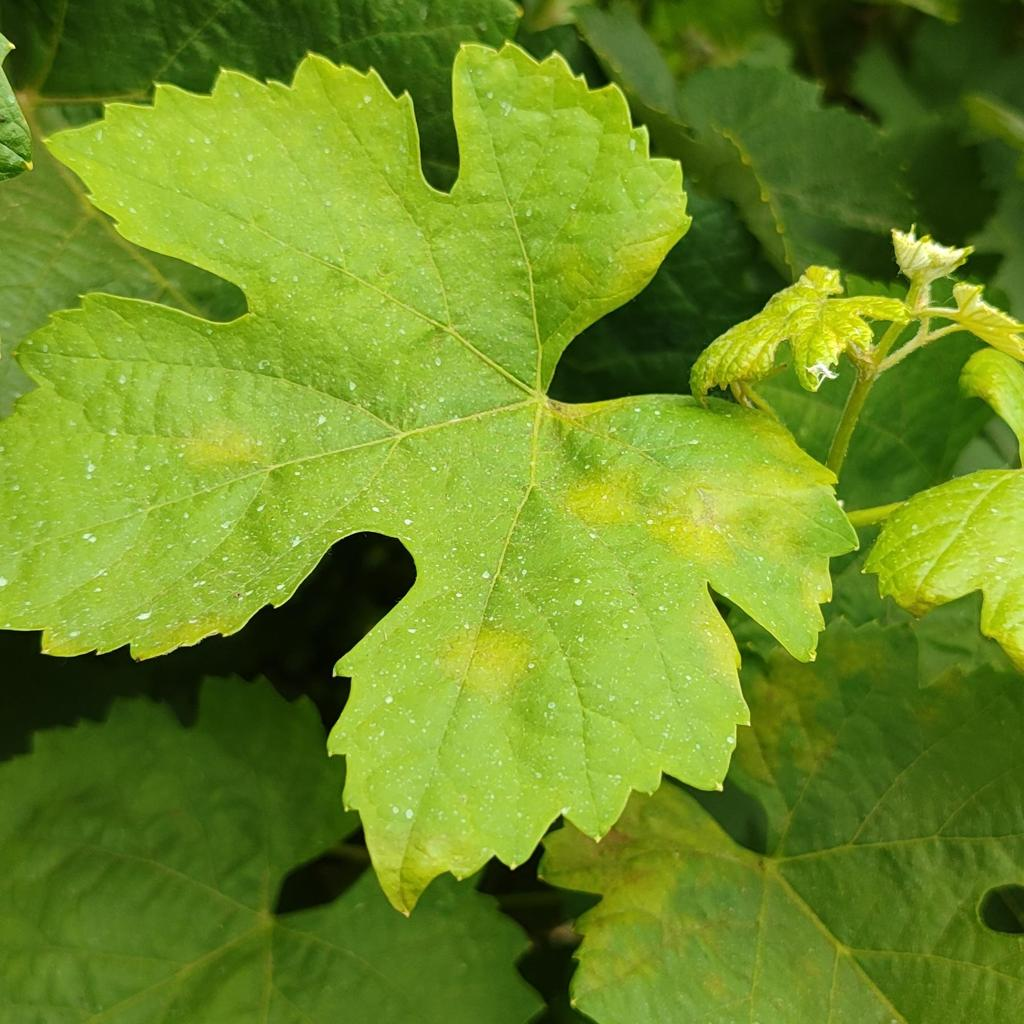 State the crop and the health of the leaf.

grapevine, downy mildew
